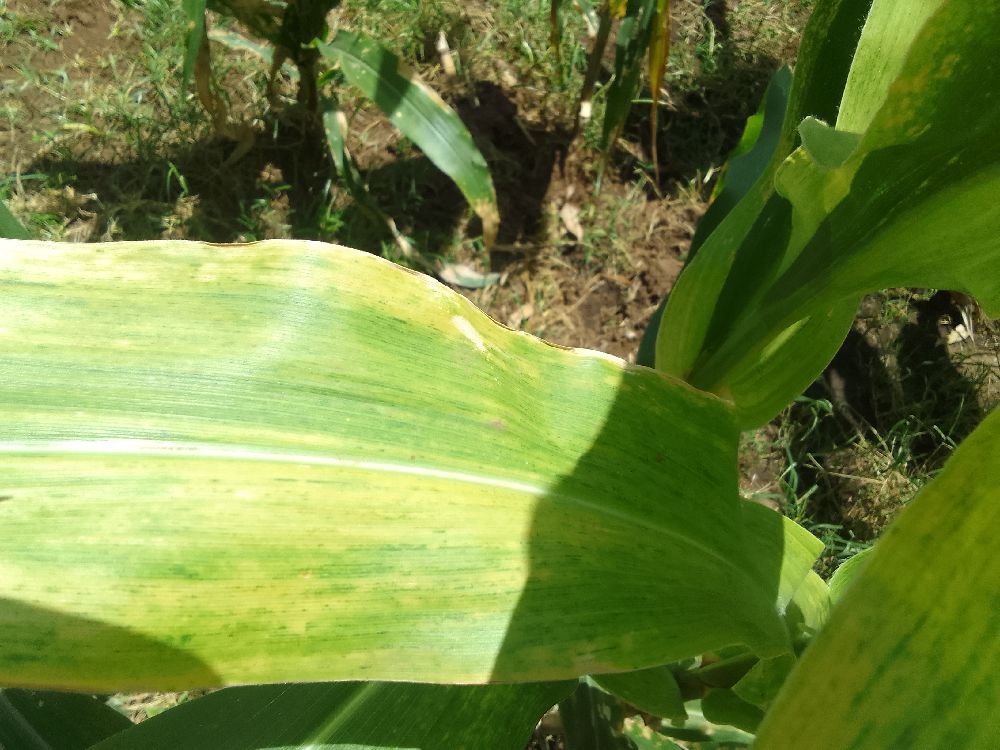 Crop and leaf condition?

maize, maize lethal necrosis
